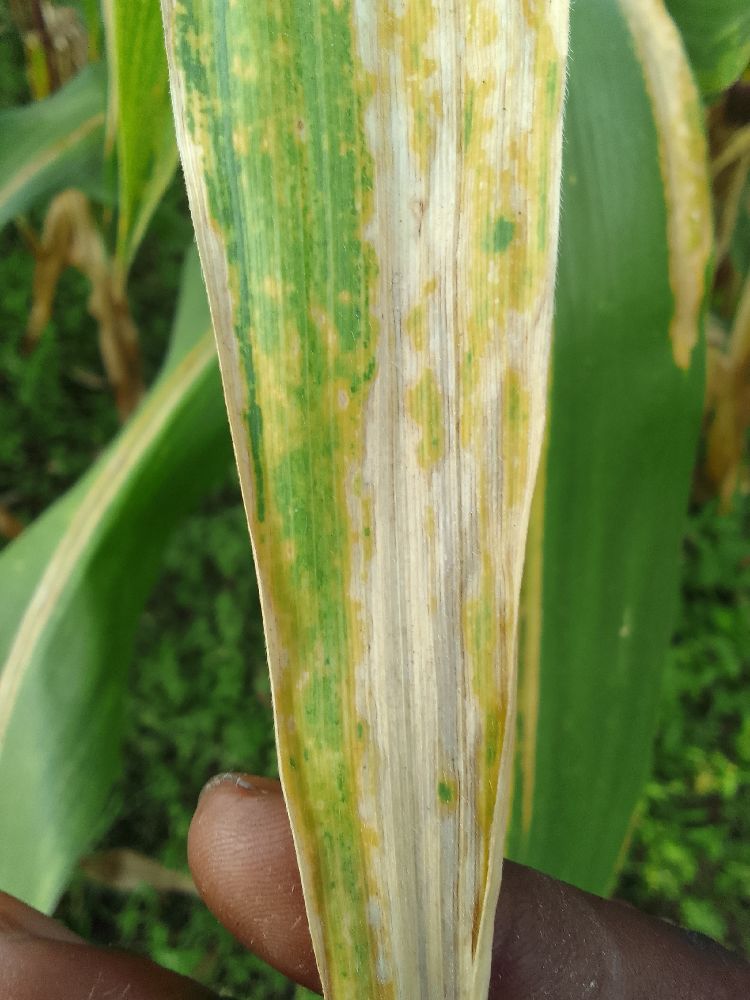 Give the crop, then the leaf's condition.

maize, maize lethal necrosis
